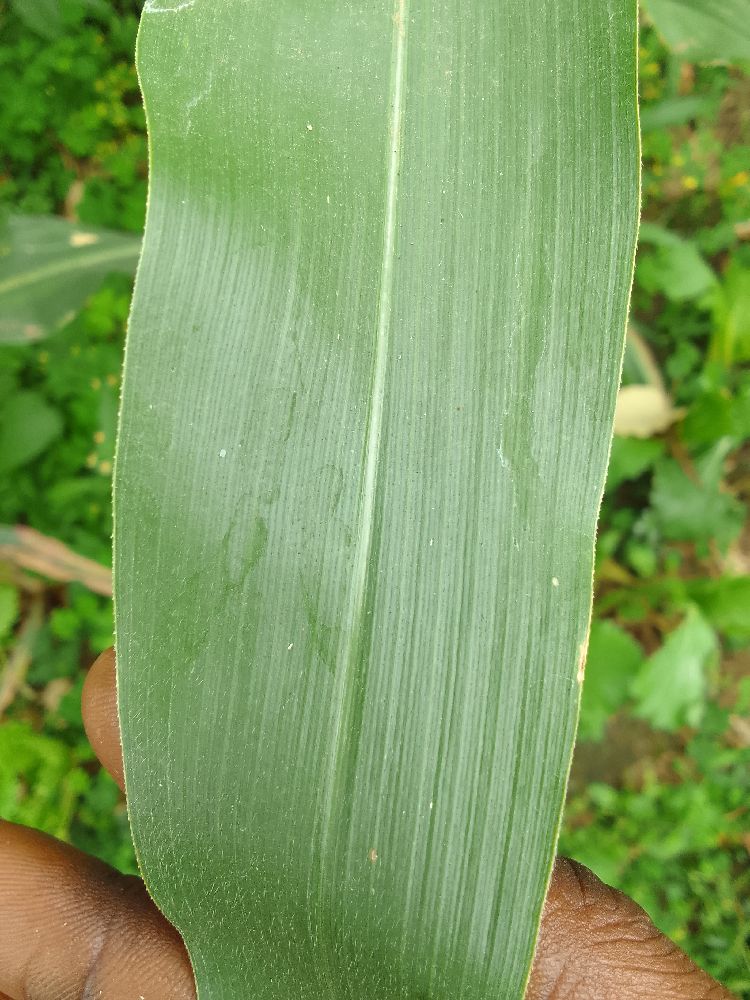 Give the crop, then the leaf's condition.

maize, healthy
